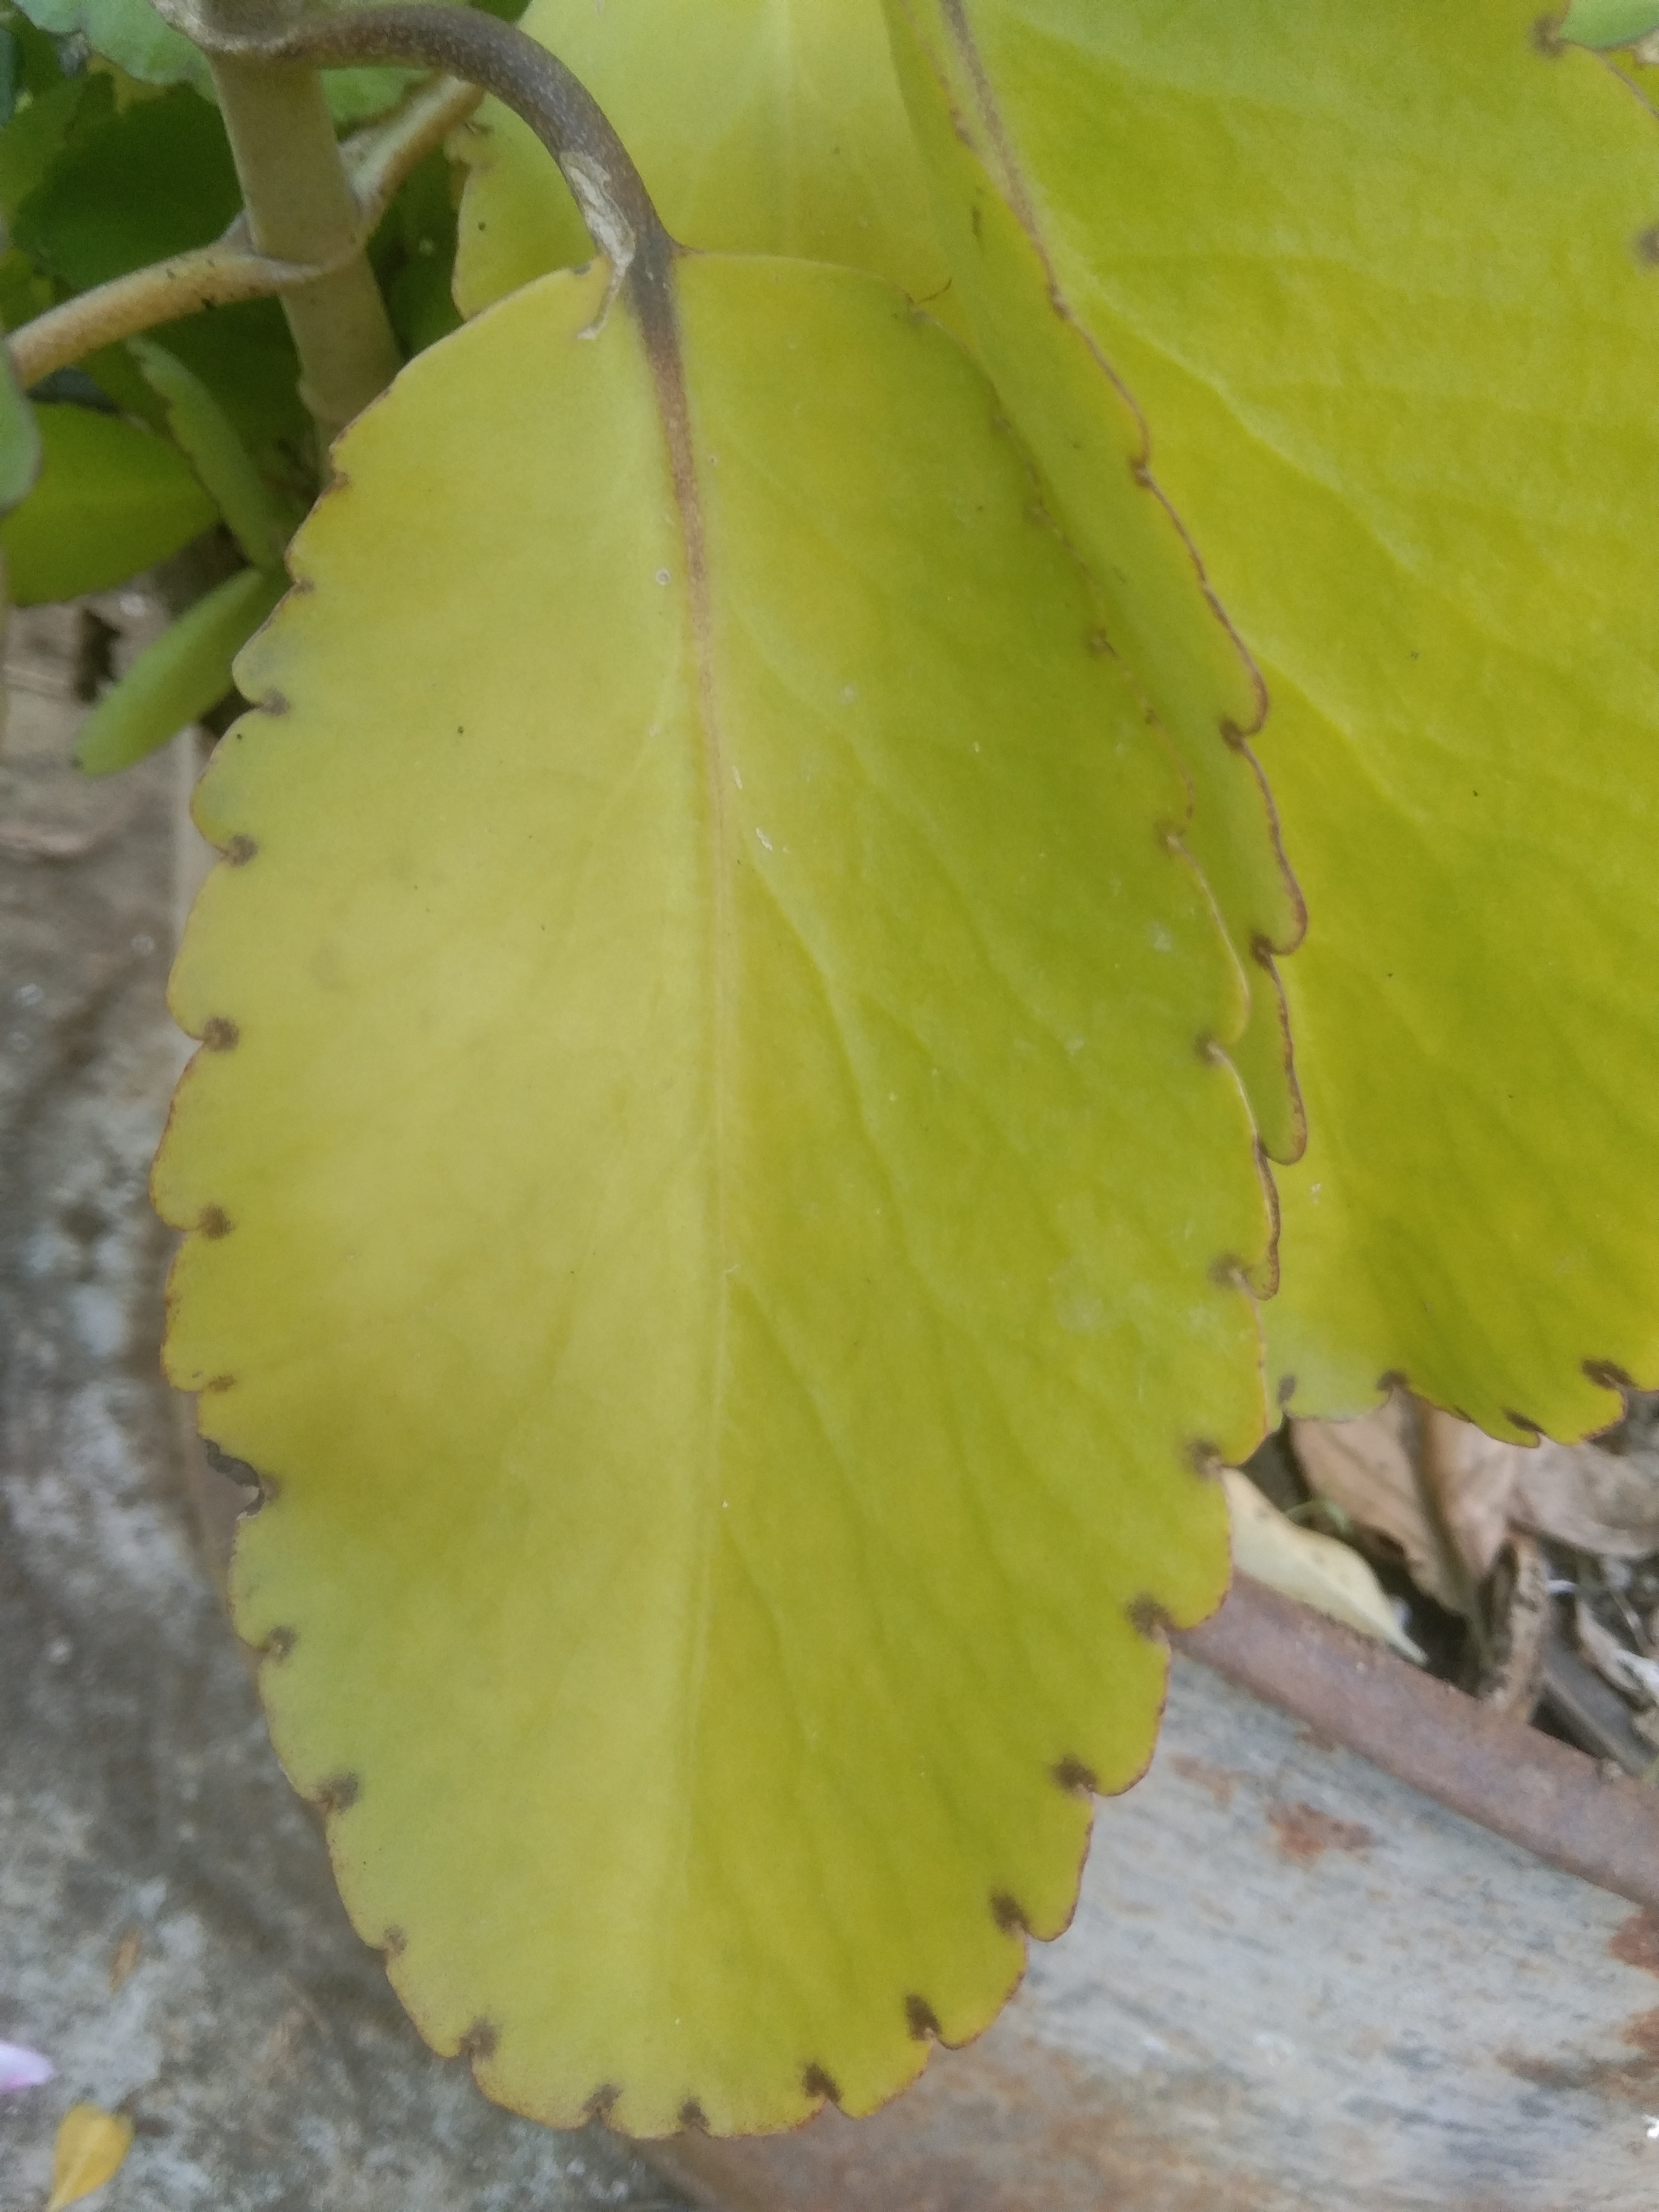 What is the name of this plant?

pathorkuci
